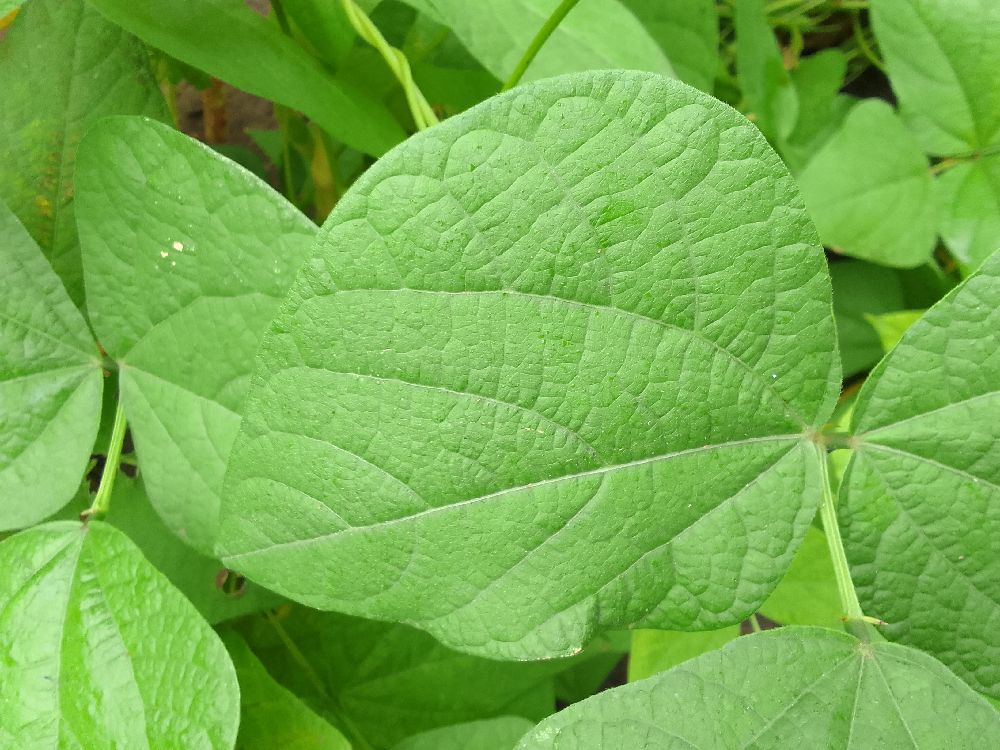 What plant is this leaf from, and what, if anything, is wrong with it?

common bean, healthy
